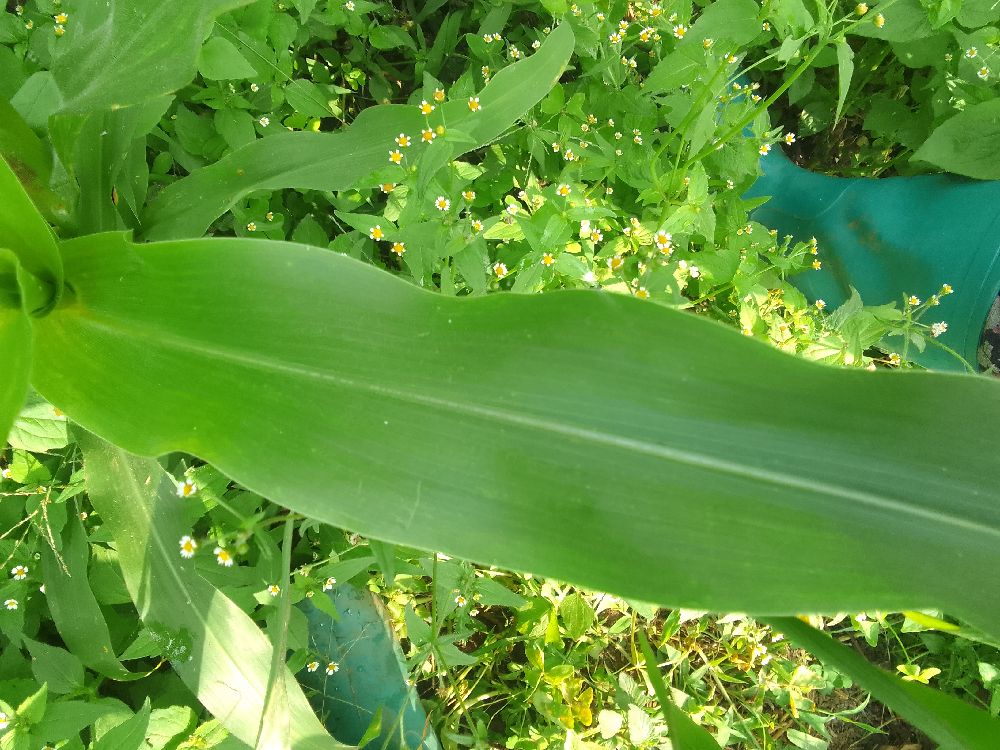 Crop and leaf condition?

maize, healthy
